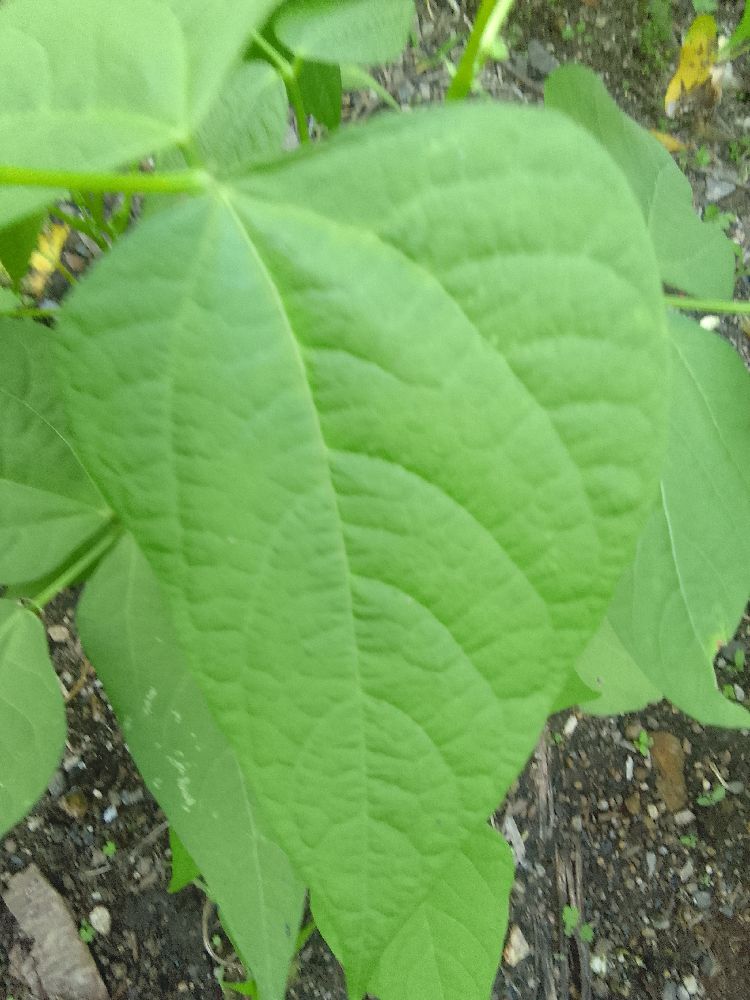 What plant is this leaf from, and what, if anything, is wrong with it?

common bean, healthy
